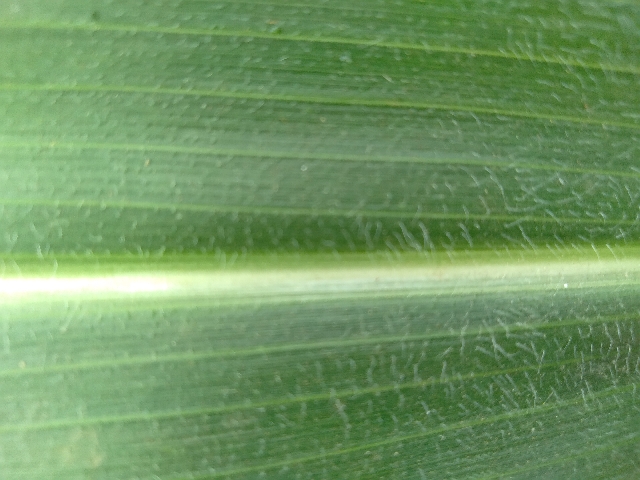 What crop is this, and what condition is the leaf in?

maize, healthy
